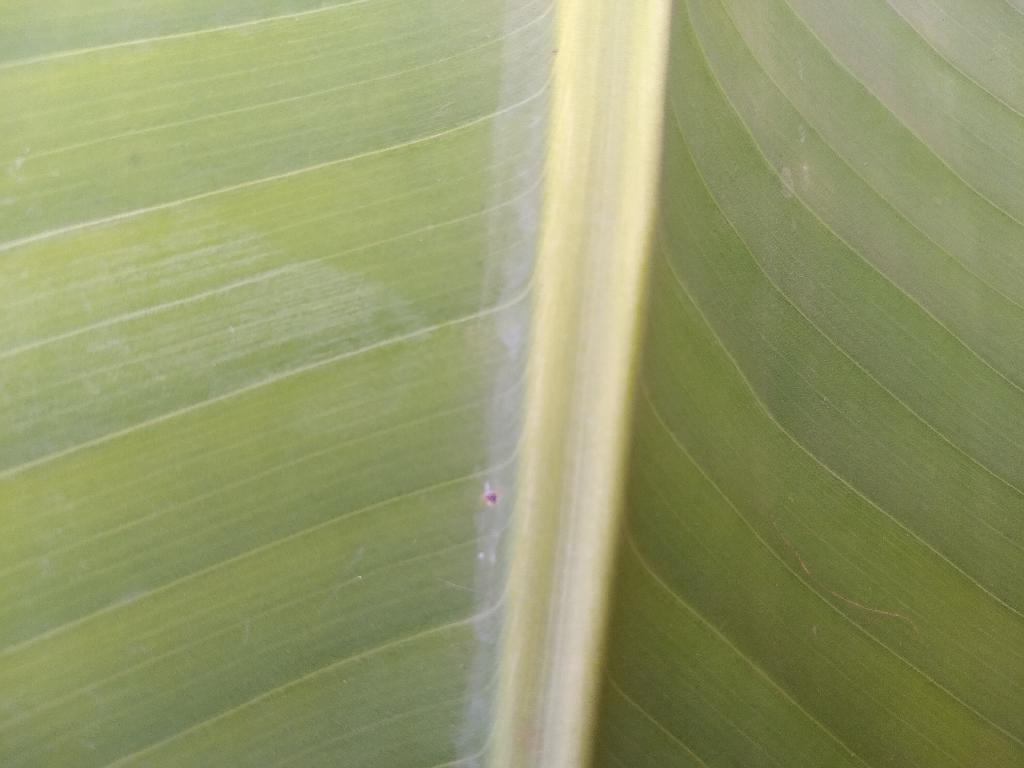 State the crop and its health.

banana, healthy
